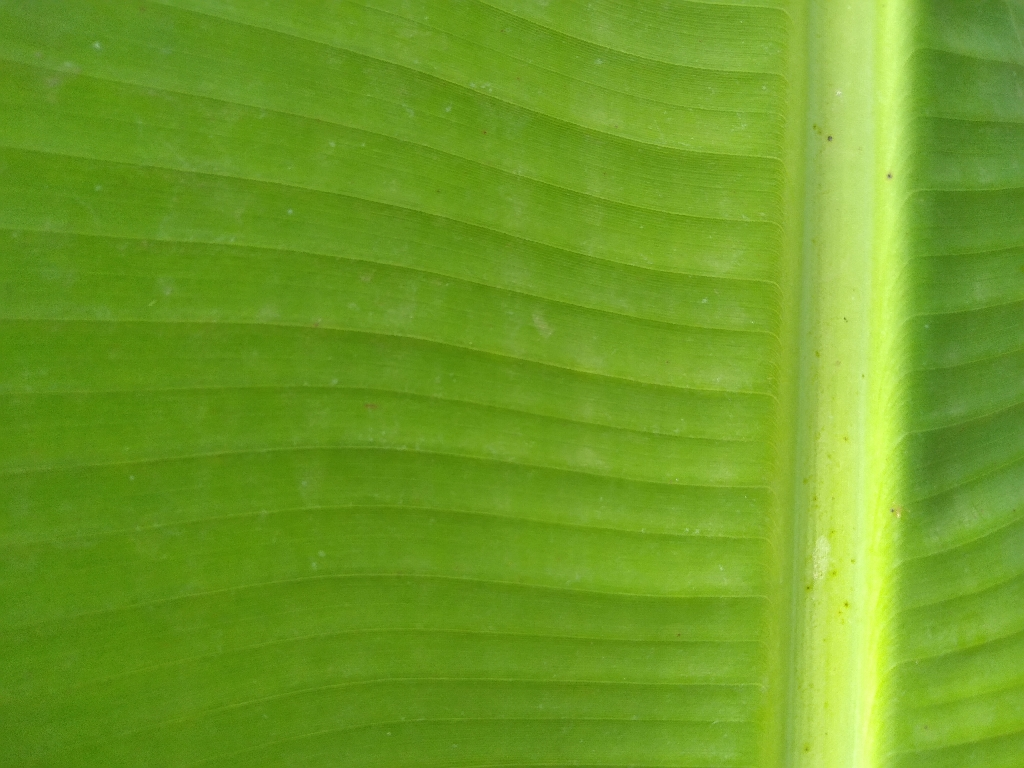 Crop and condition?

banana, healthy
